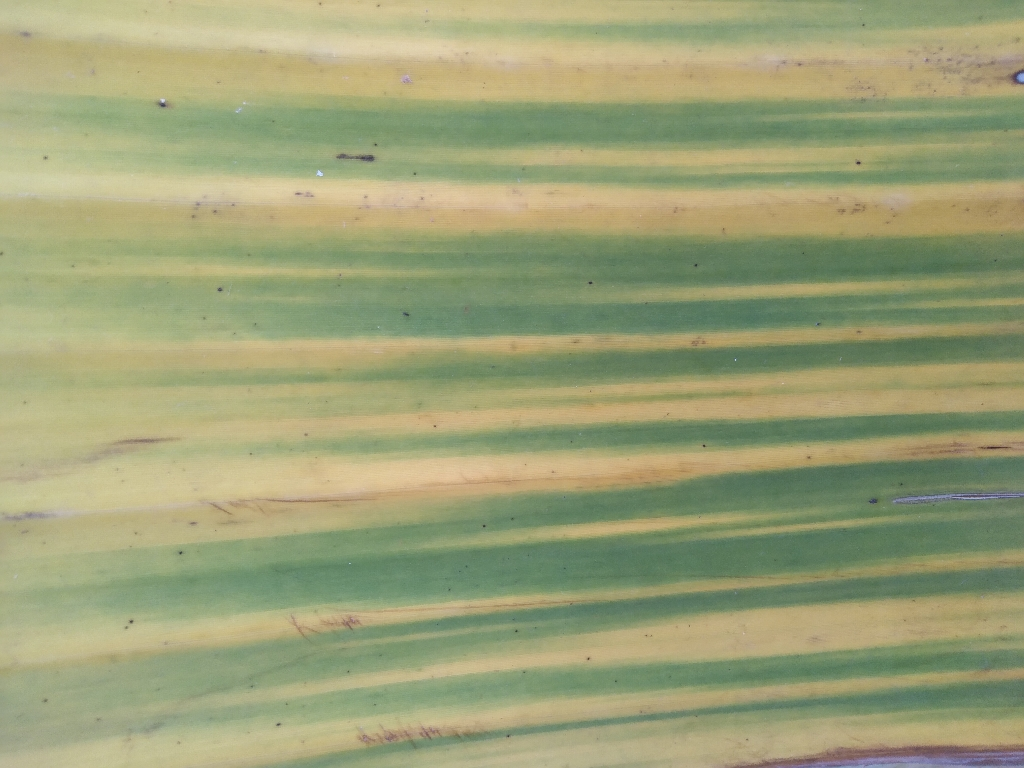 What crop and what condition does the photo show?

banana, fusarium wilt race 1
